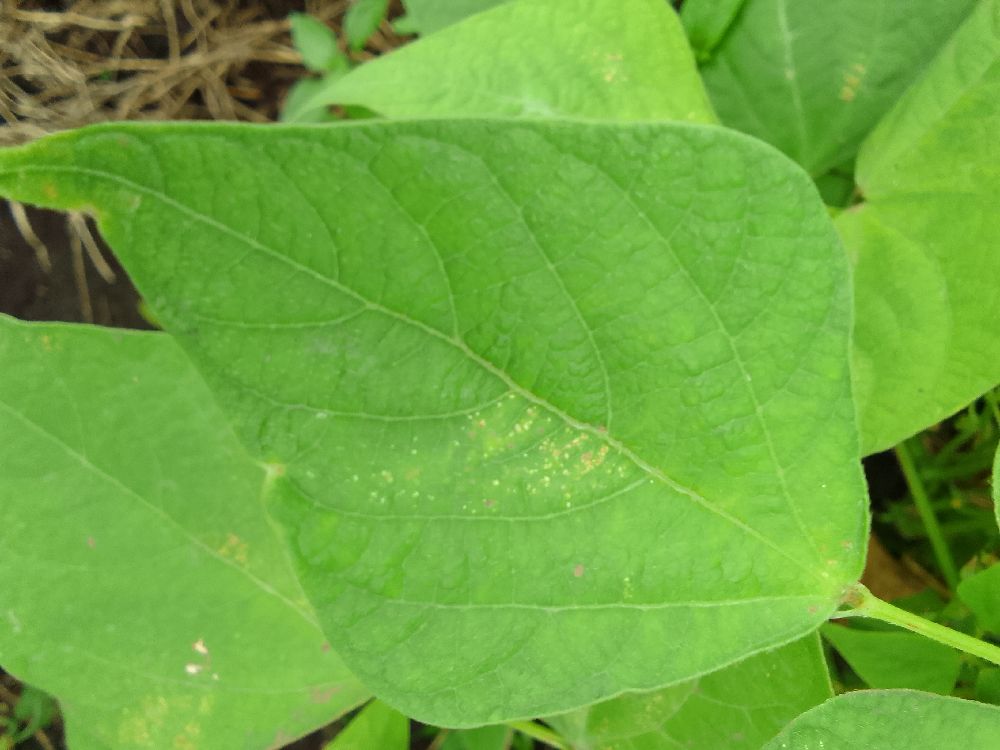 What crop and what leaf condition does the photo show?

common bean, healthy
